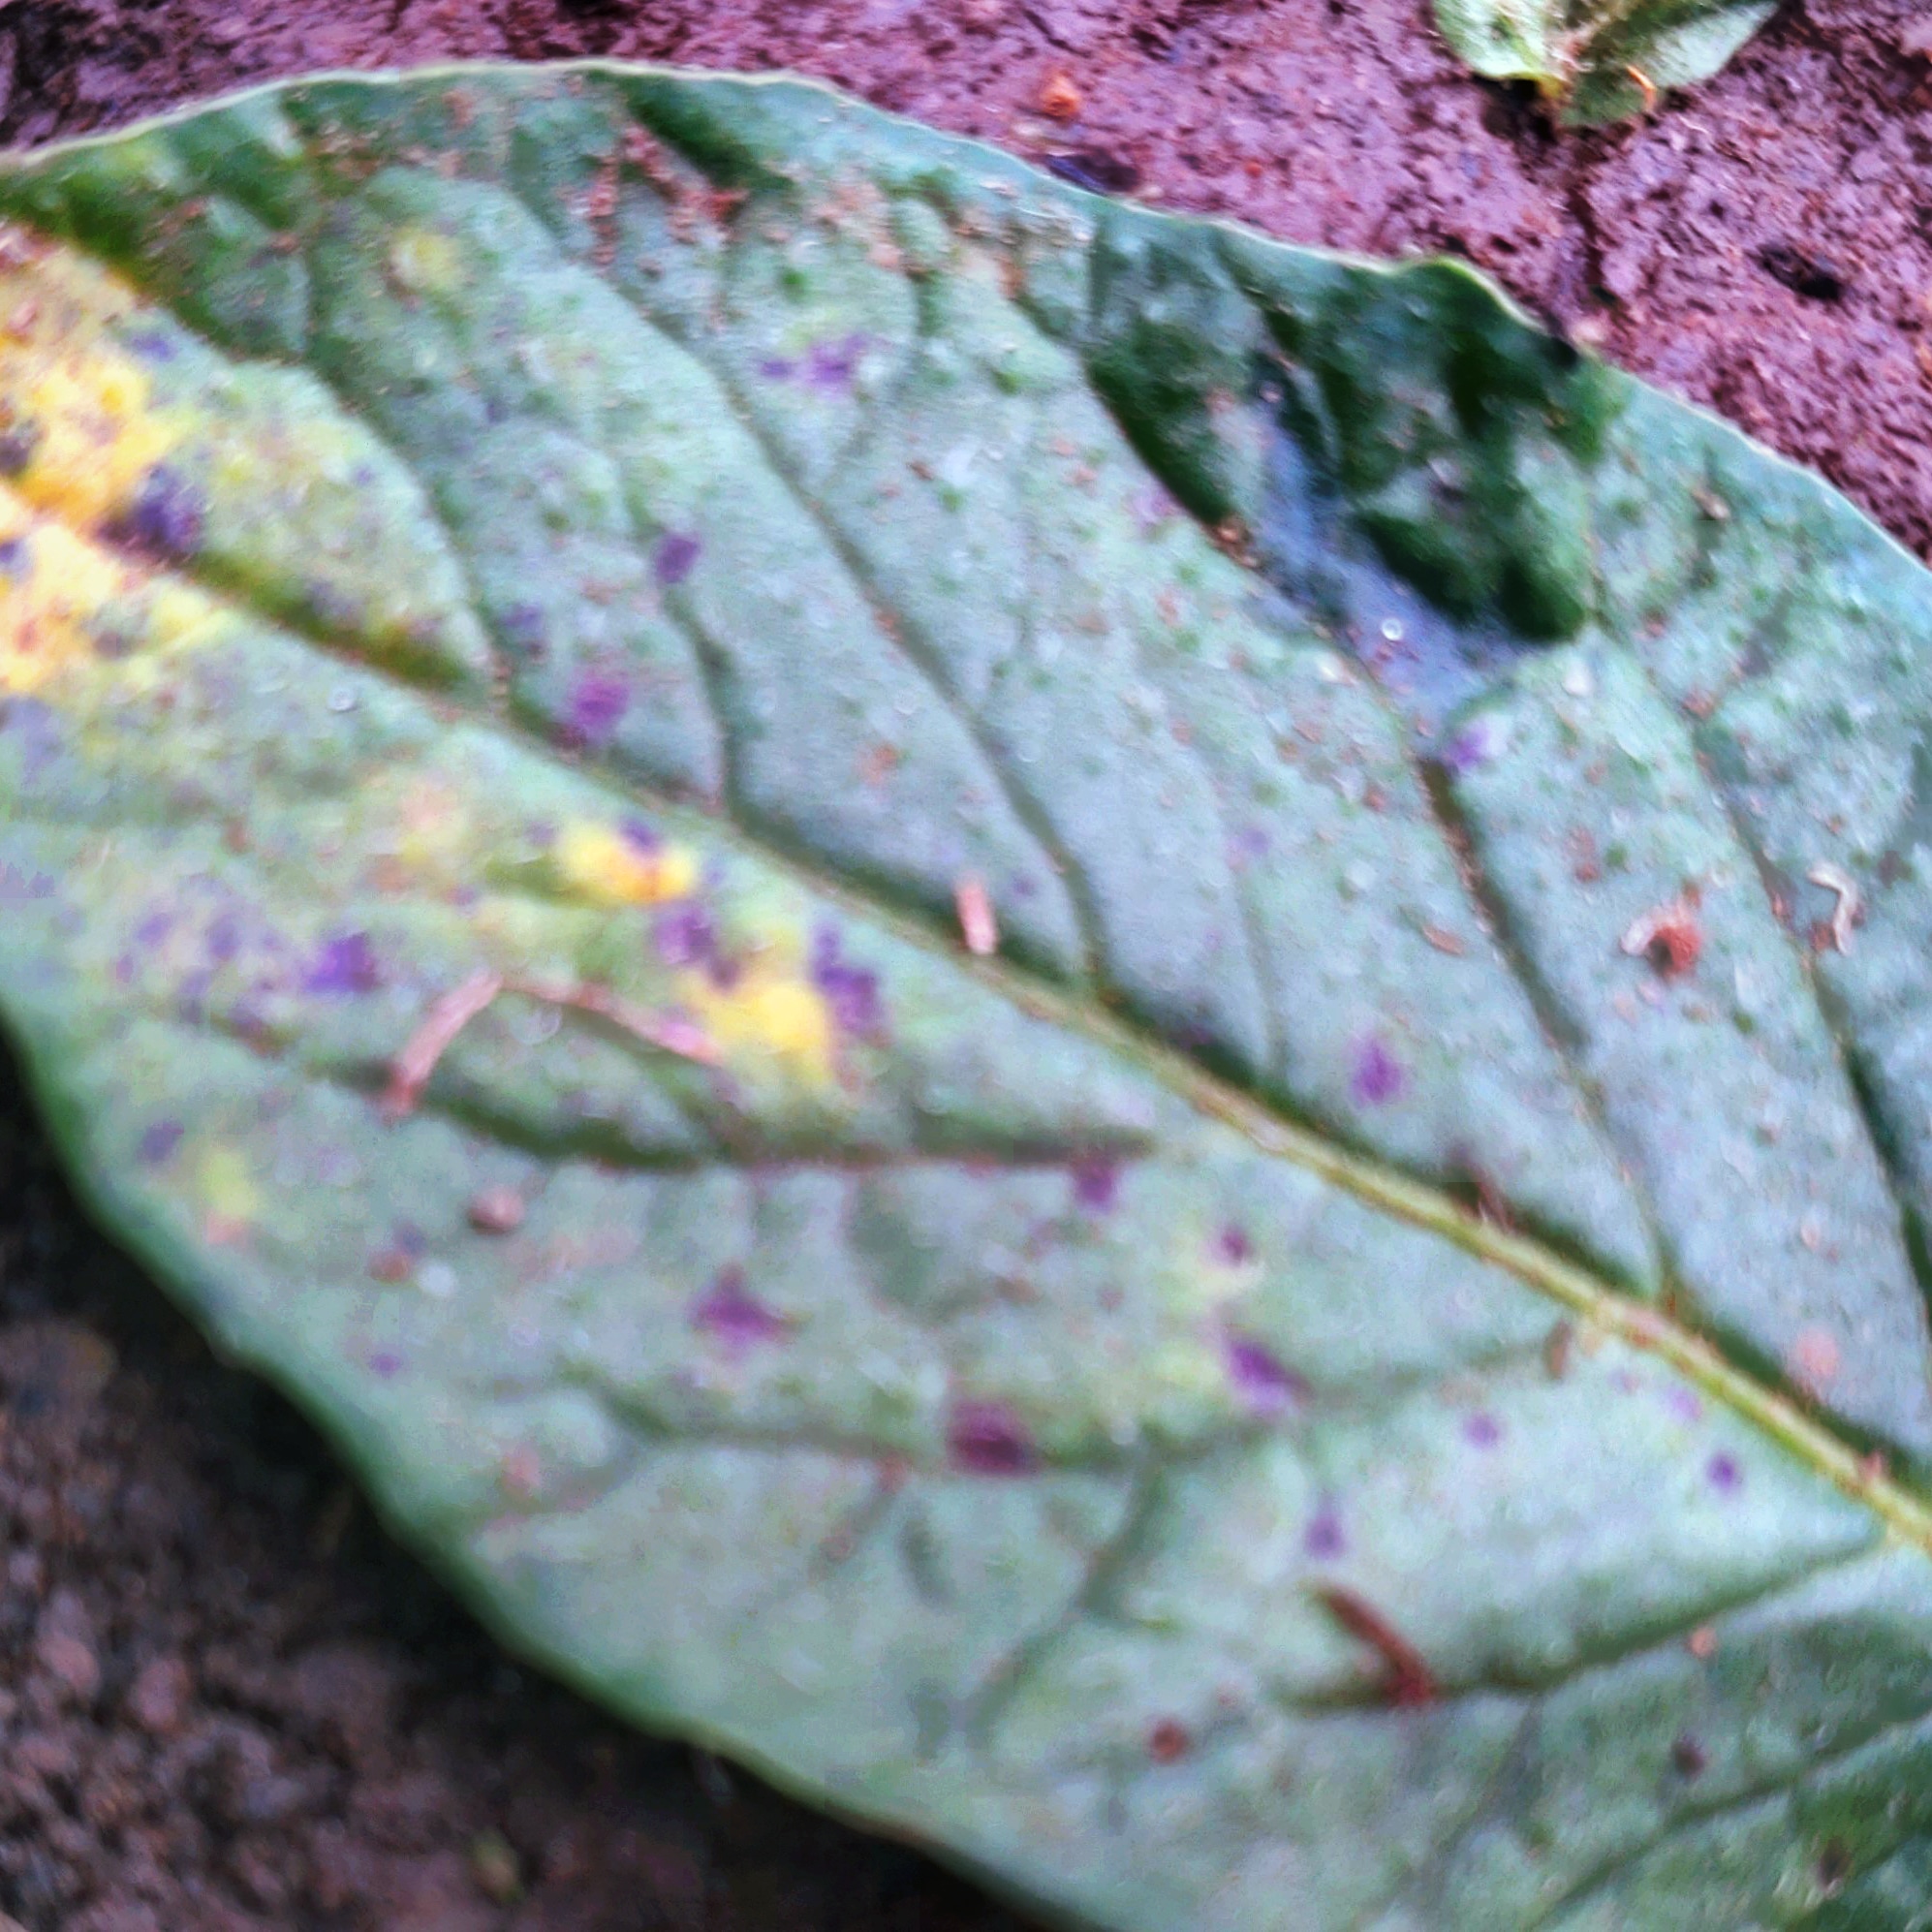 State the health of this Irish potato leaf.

late blight
